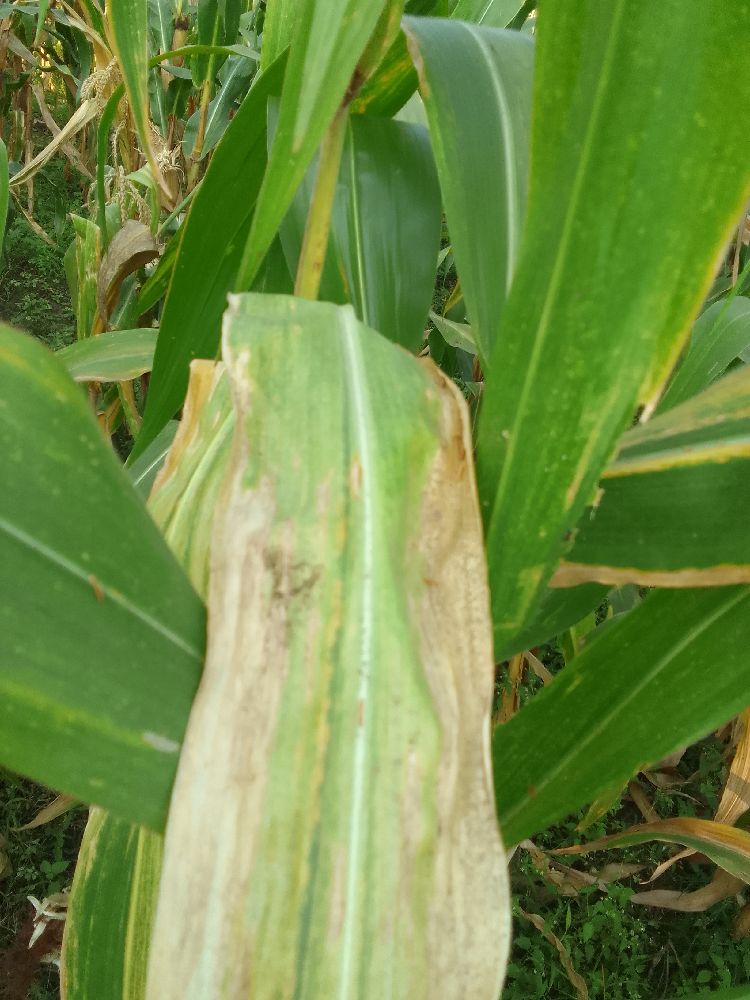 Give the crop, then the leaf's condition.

maize, maize lethal necrosis
